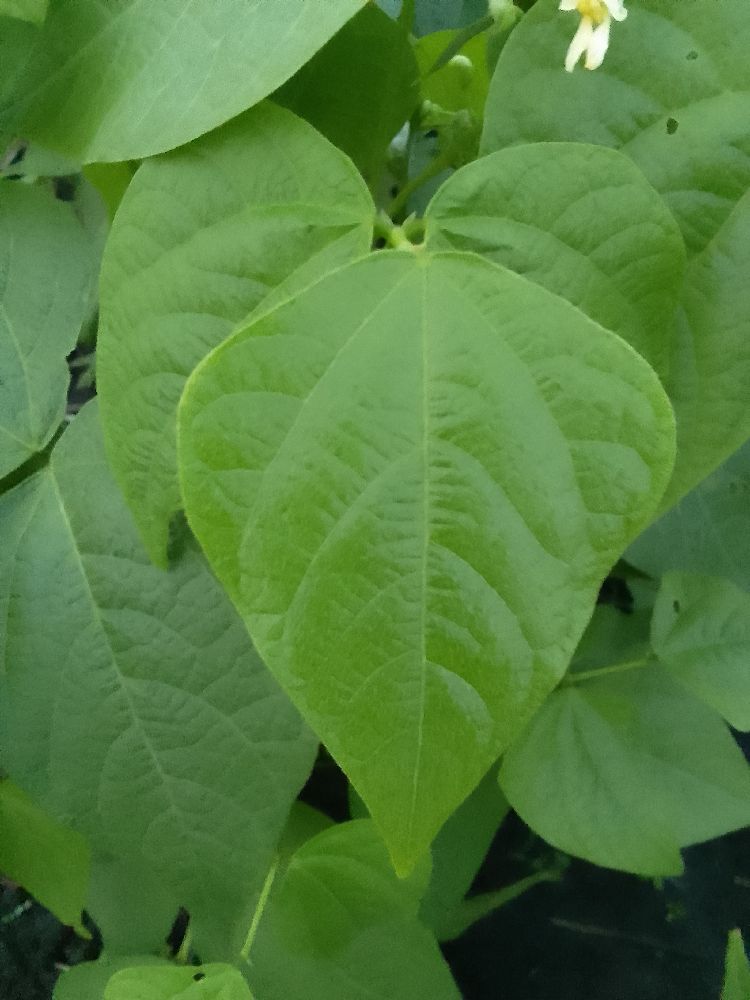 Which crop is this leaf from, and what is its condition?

common bean, healthy
